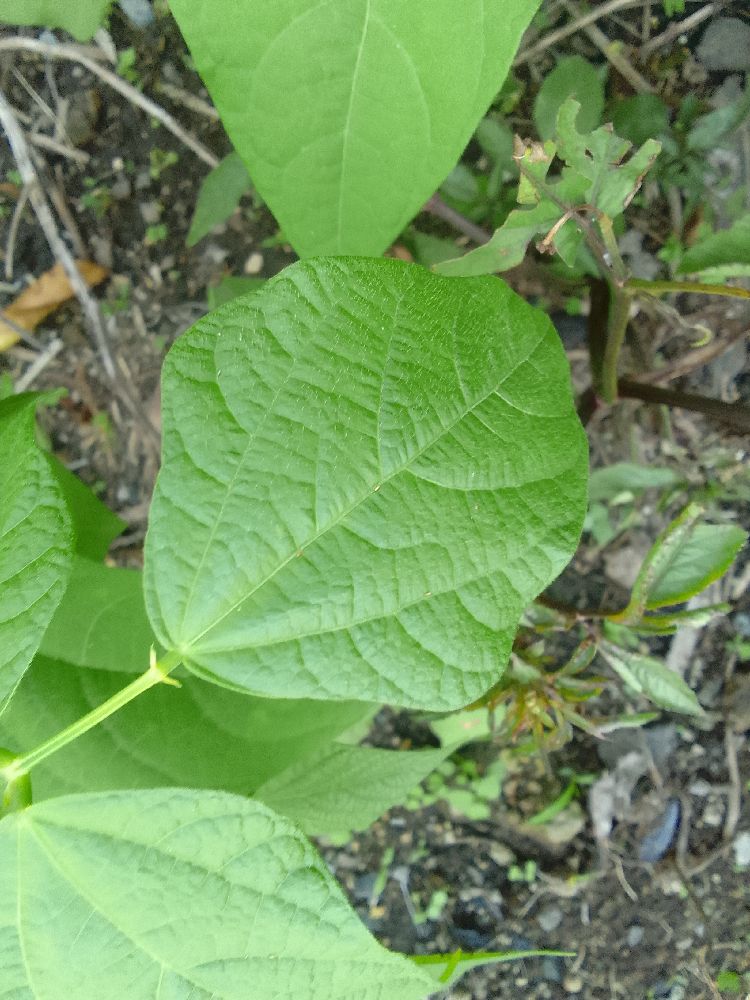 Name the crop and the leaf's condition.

common bean, healthy
